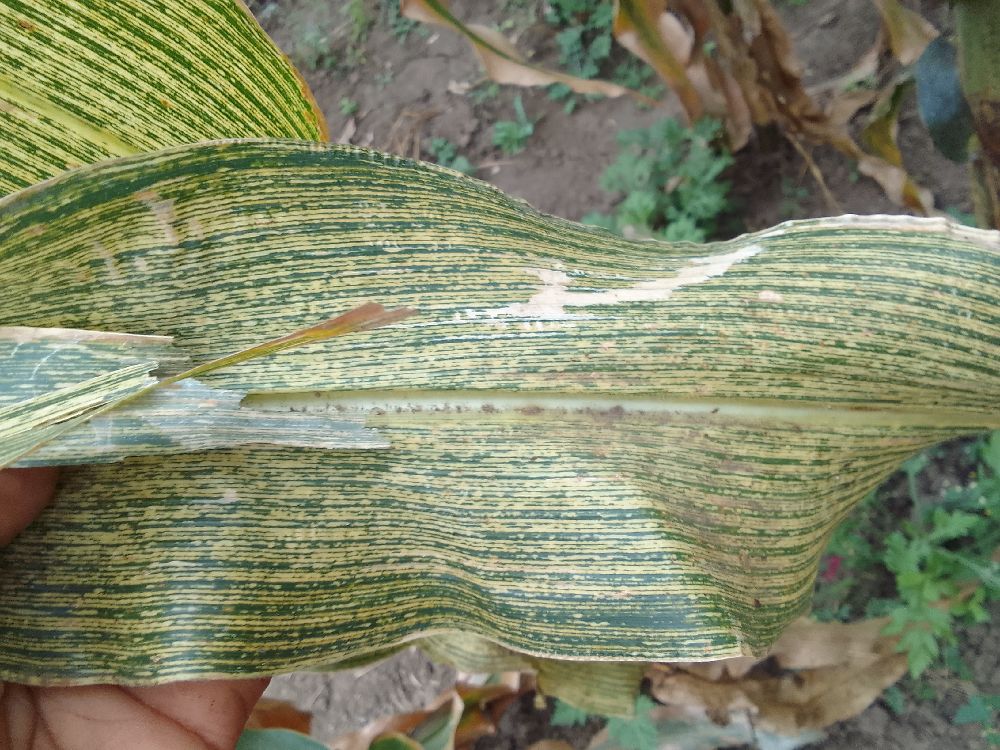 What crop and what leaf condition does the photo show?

maize, maize streak virus
